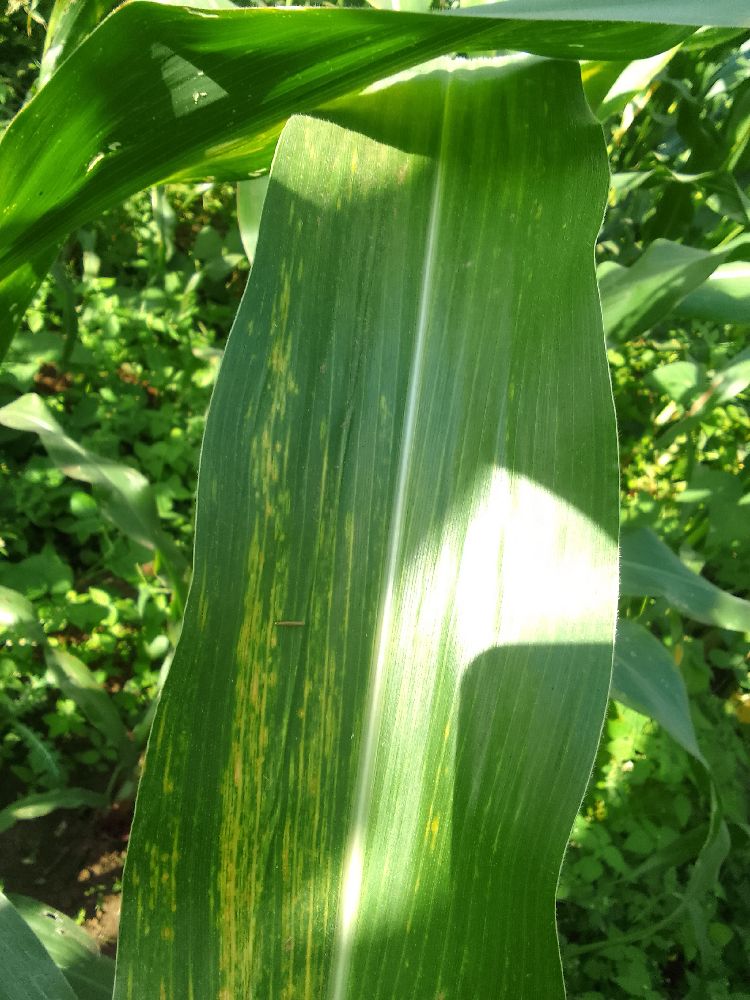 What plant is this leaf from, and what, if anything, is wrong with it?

maize, maize lethal necrosis
